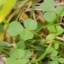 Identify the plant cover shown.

unstructured weed
